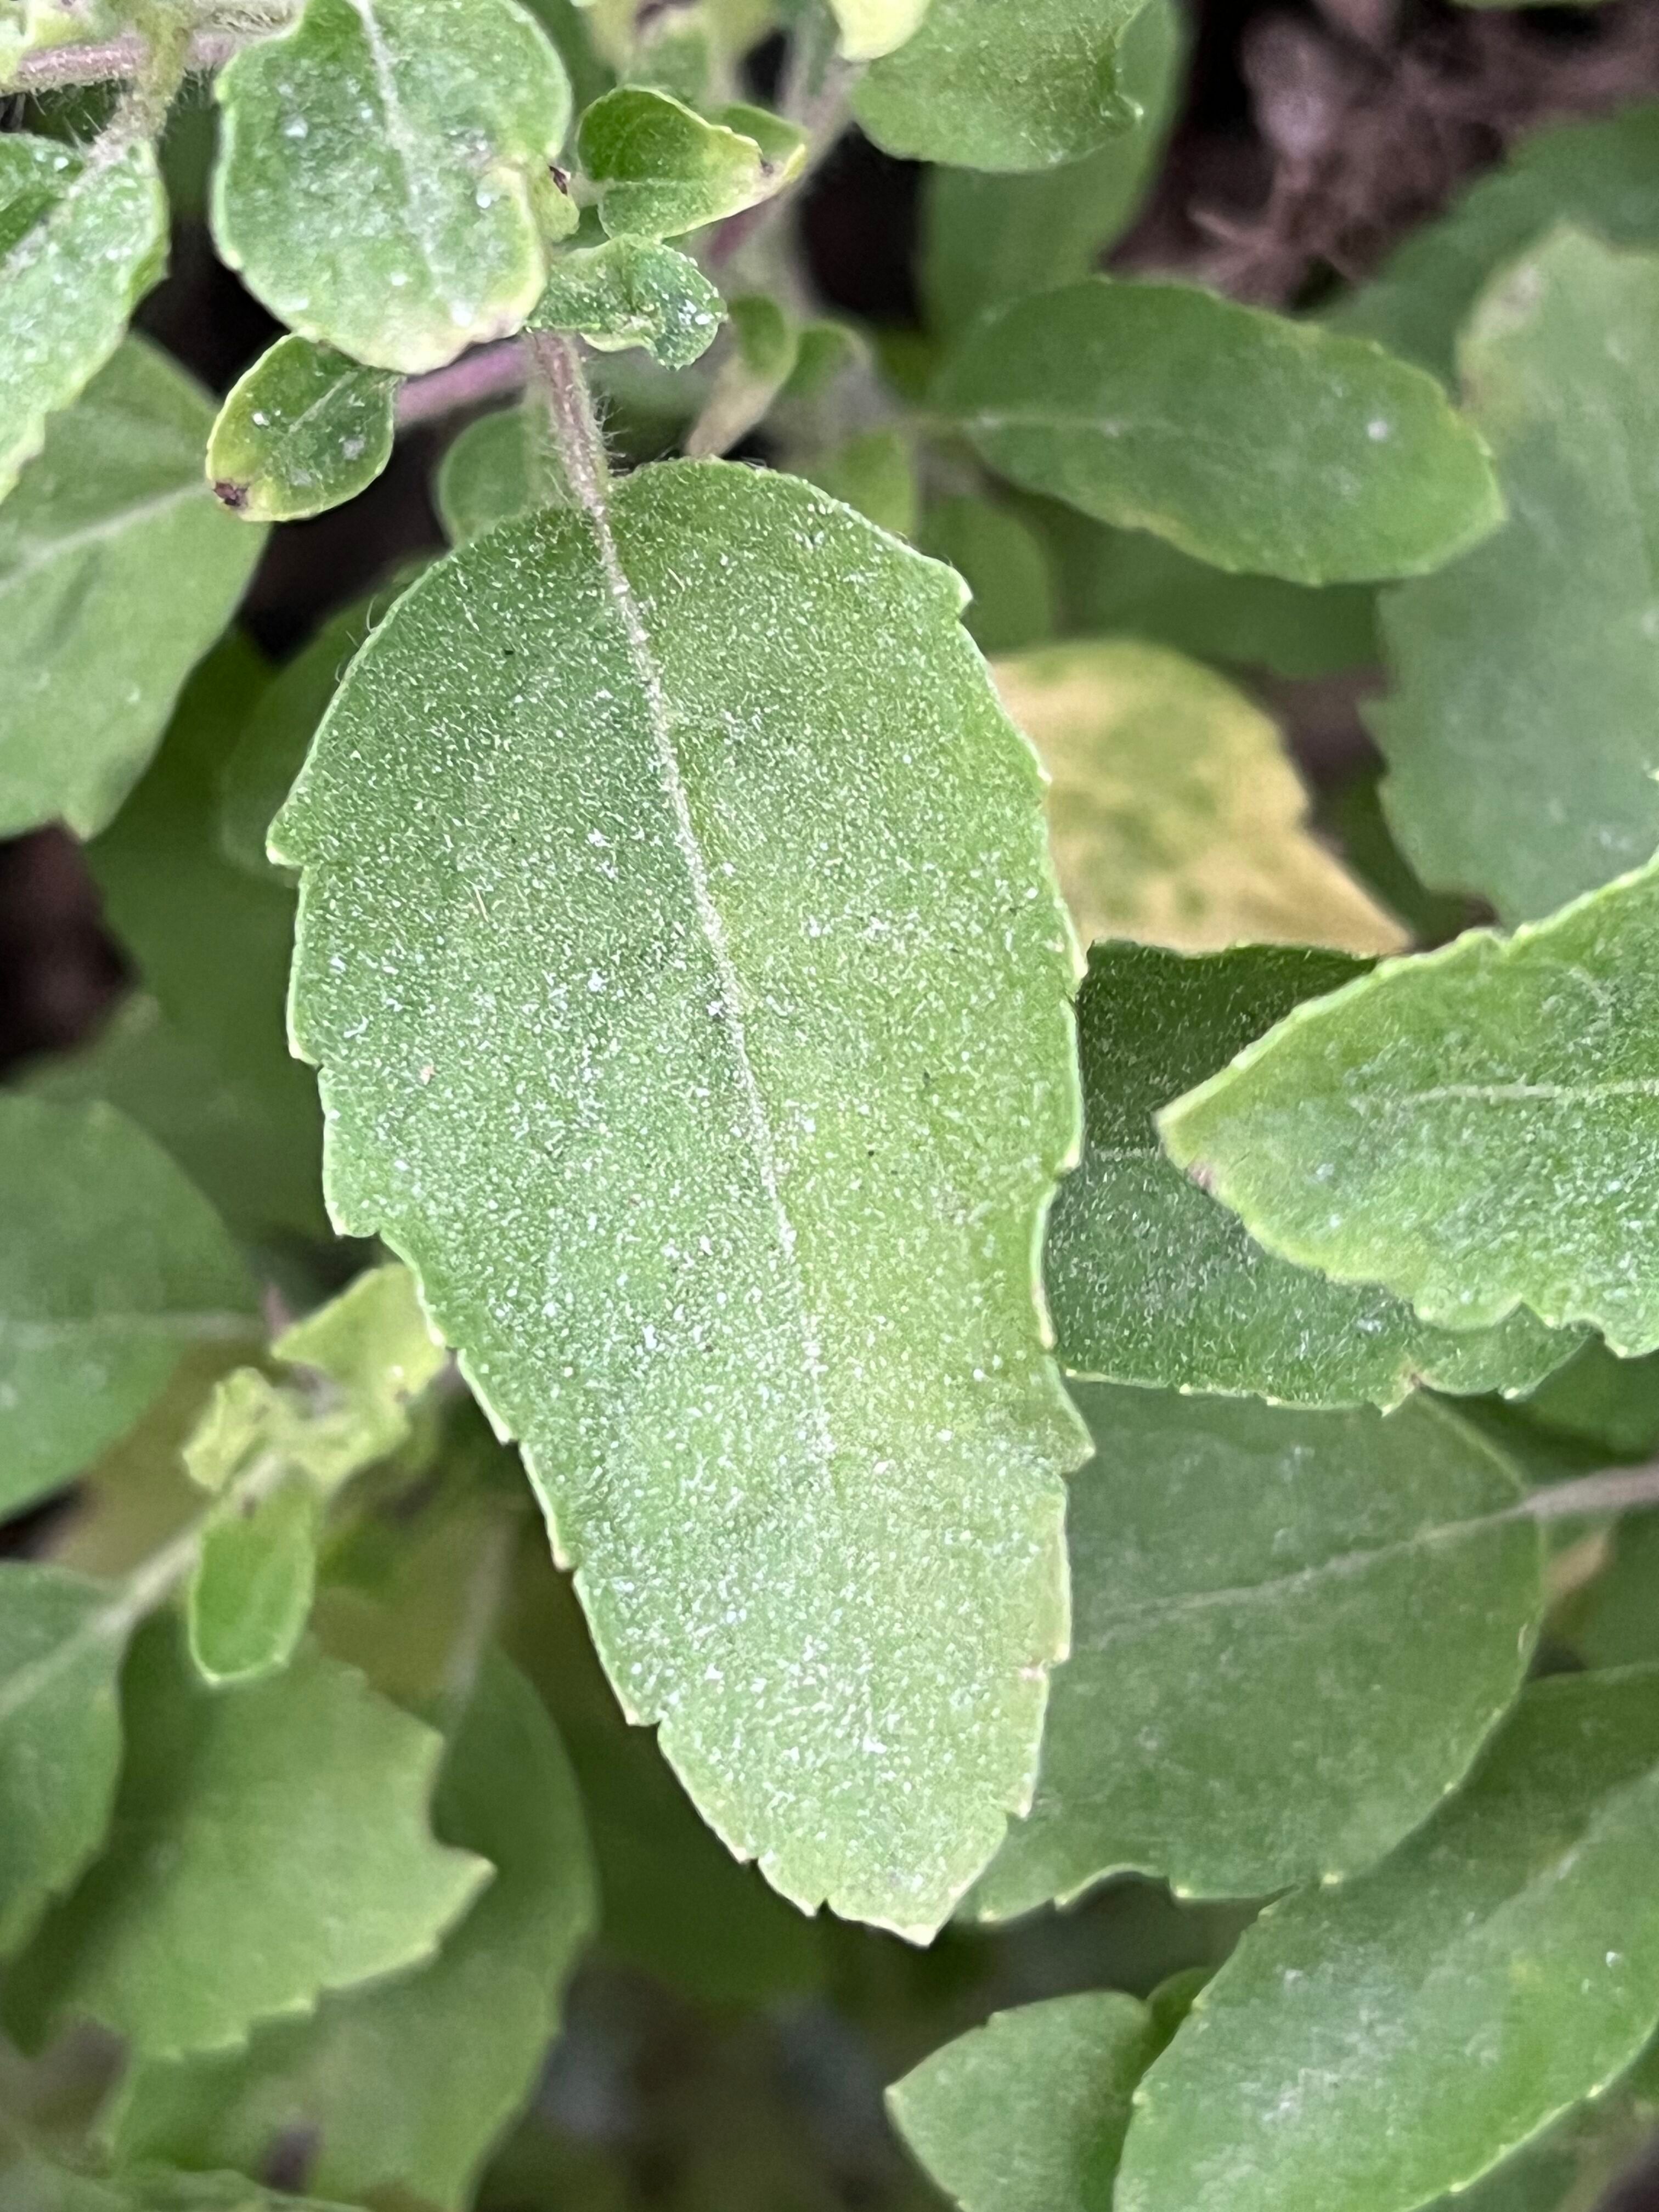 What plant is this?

tulshi
